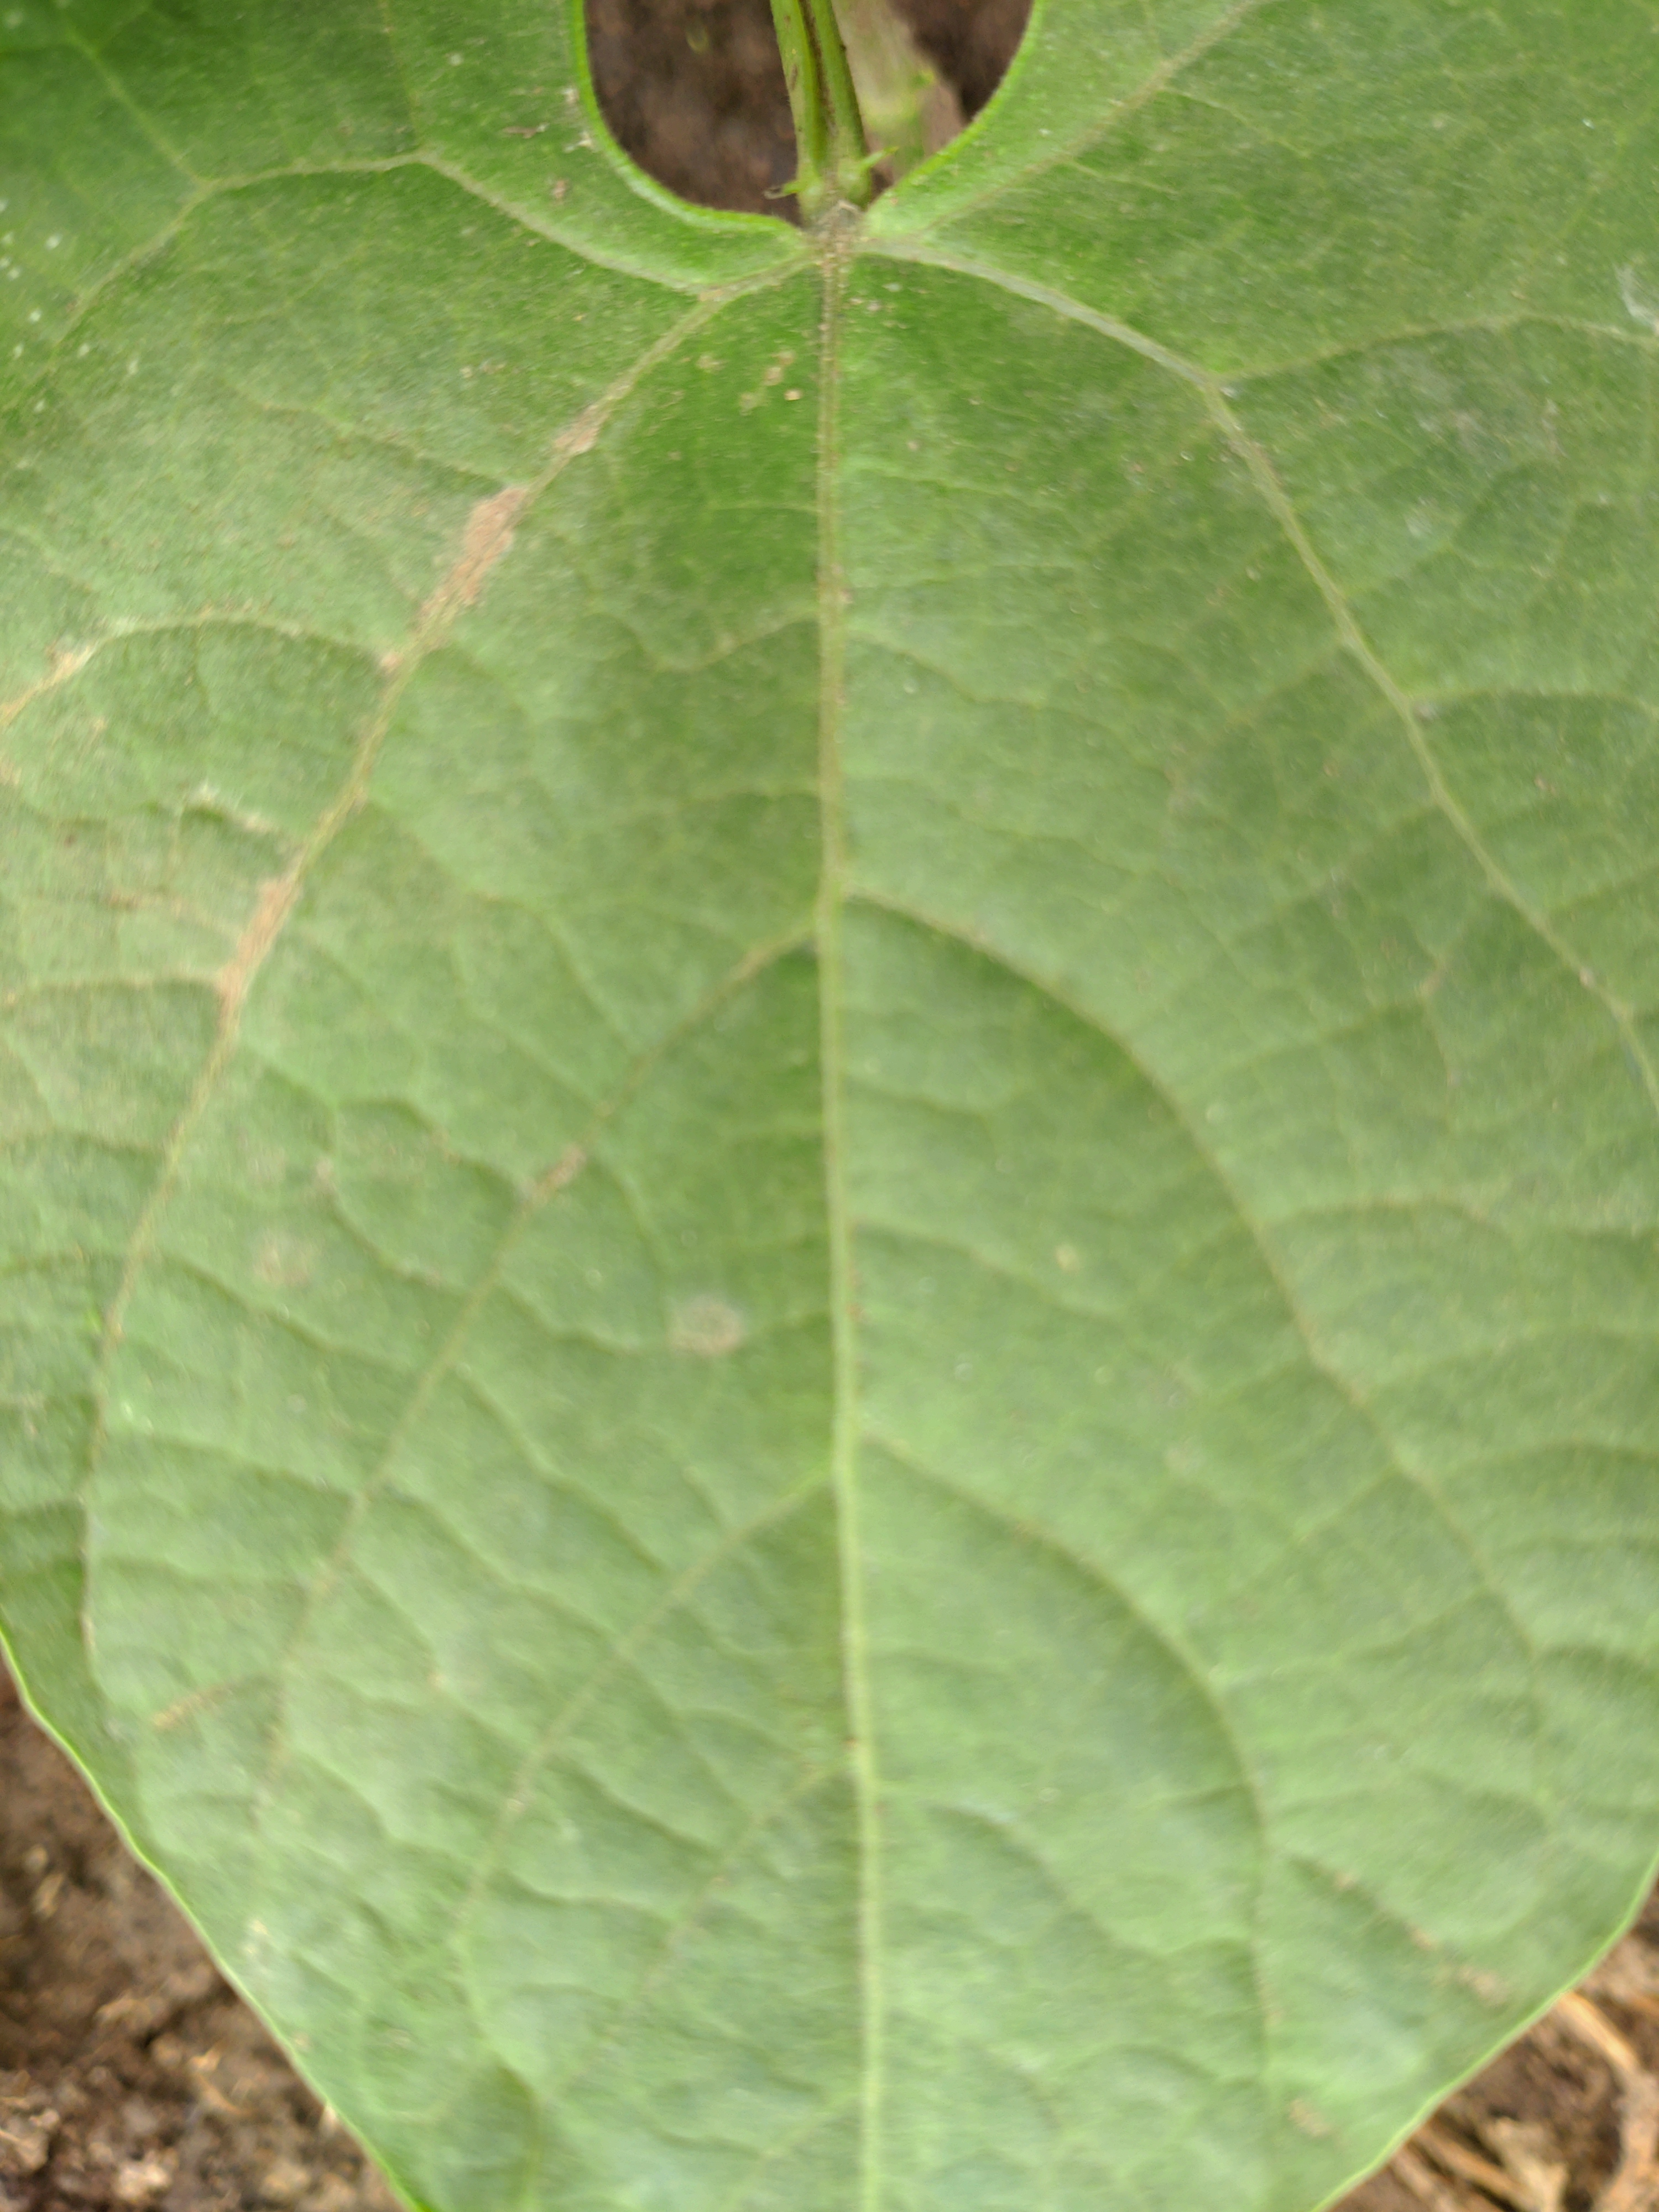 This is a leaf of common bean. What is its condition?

healthy
